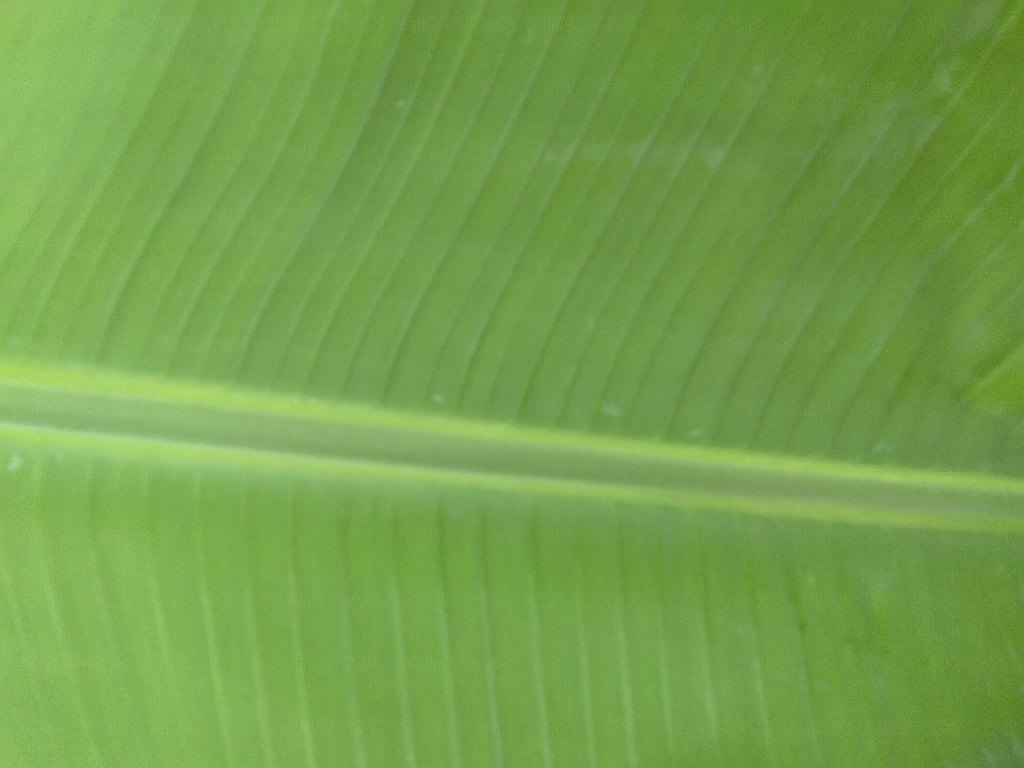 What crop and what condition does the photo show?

banana, healthy
